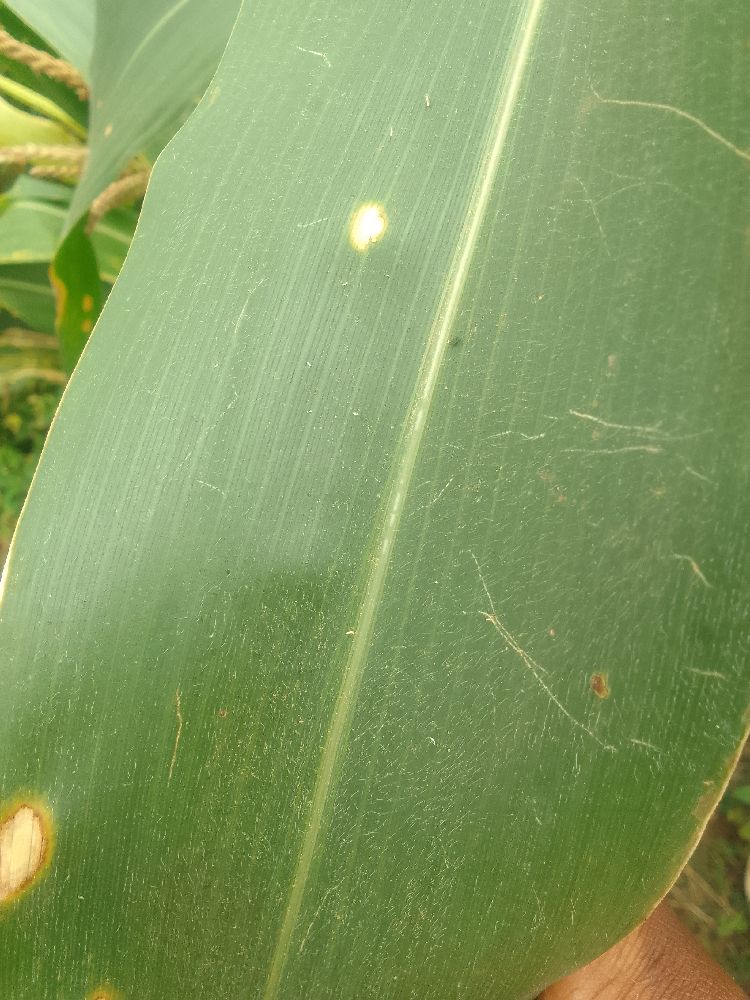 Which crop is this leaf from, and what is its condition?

maize, healthy
